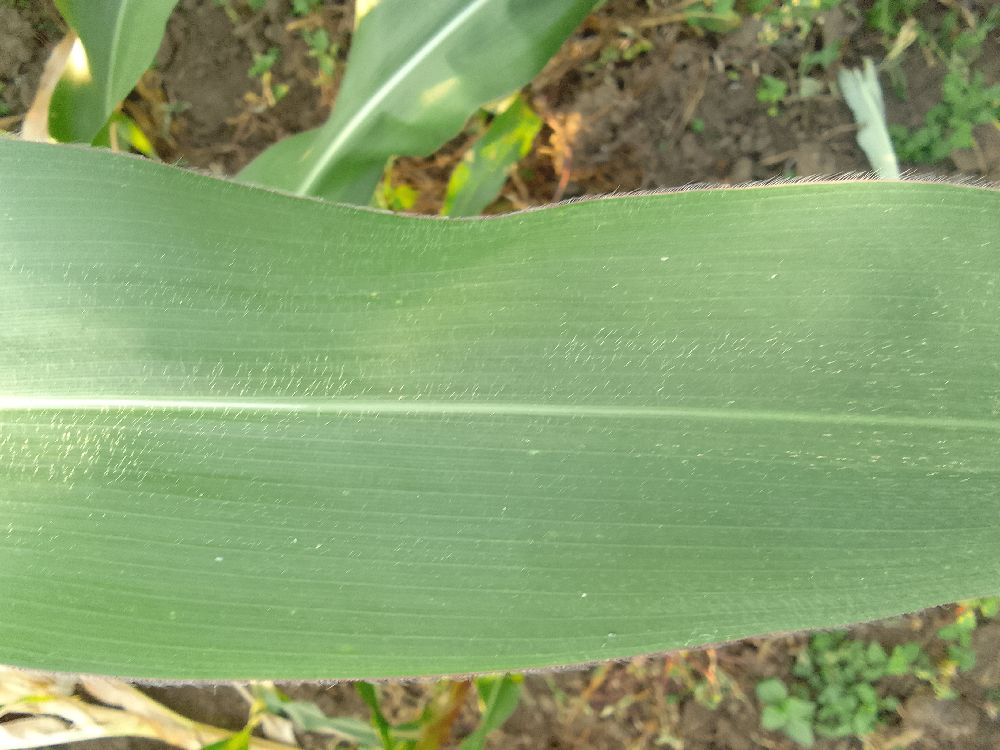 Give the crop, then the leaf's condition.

maize, healthy
